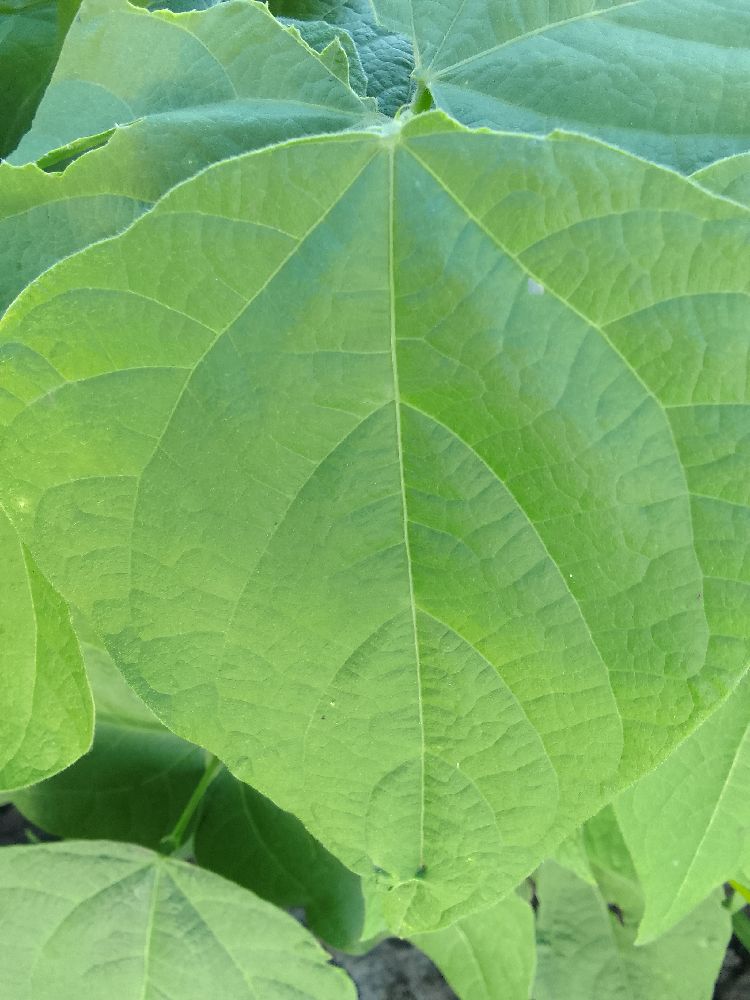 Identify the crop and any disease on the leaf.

common bean, healthy
